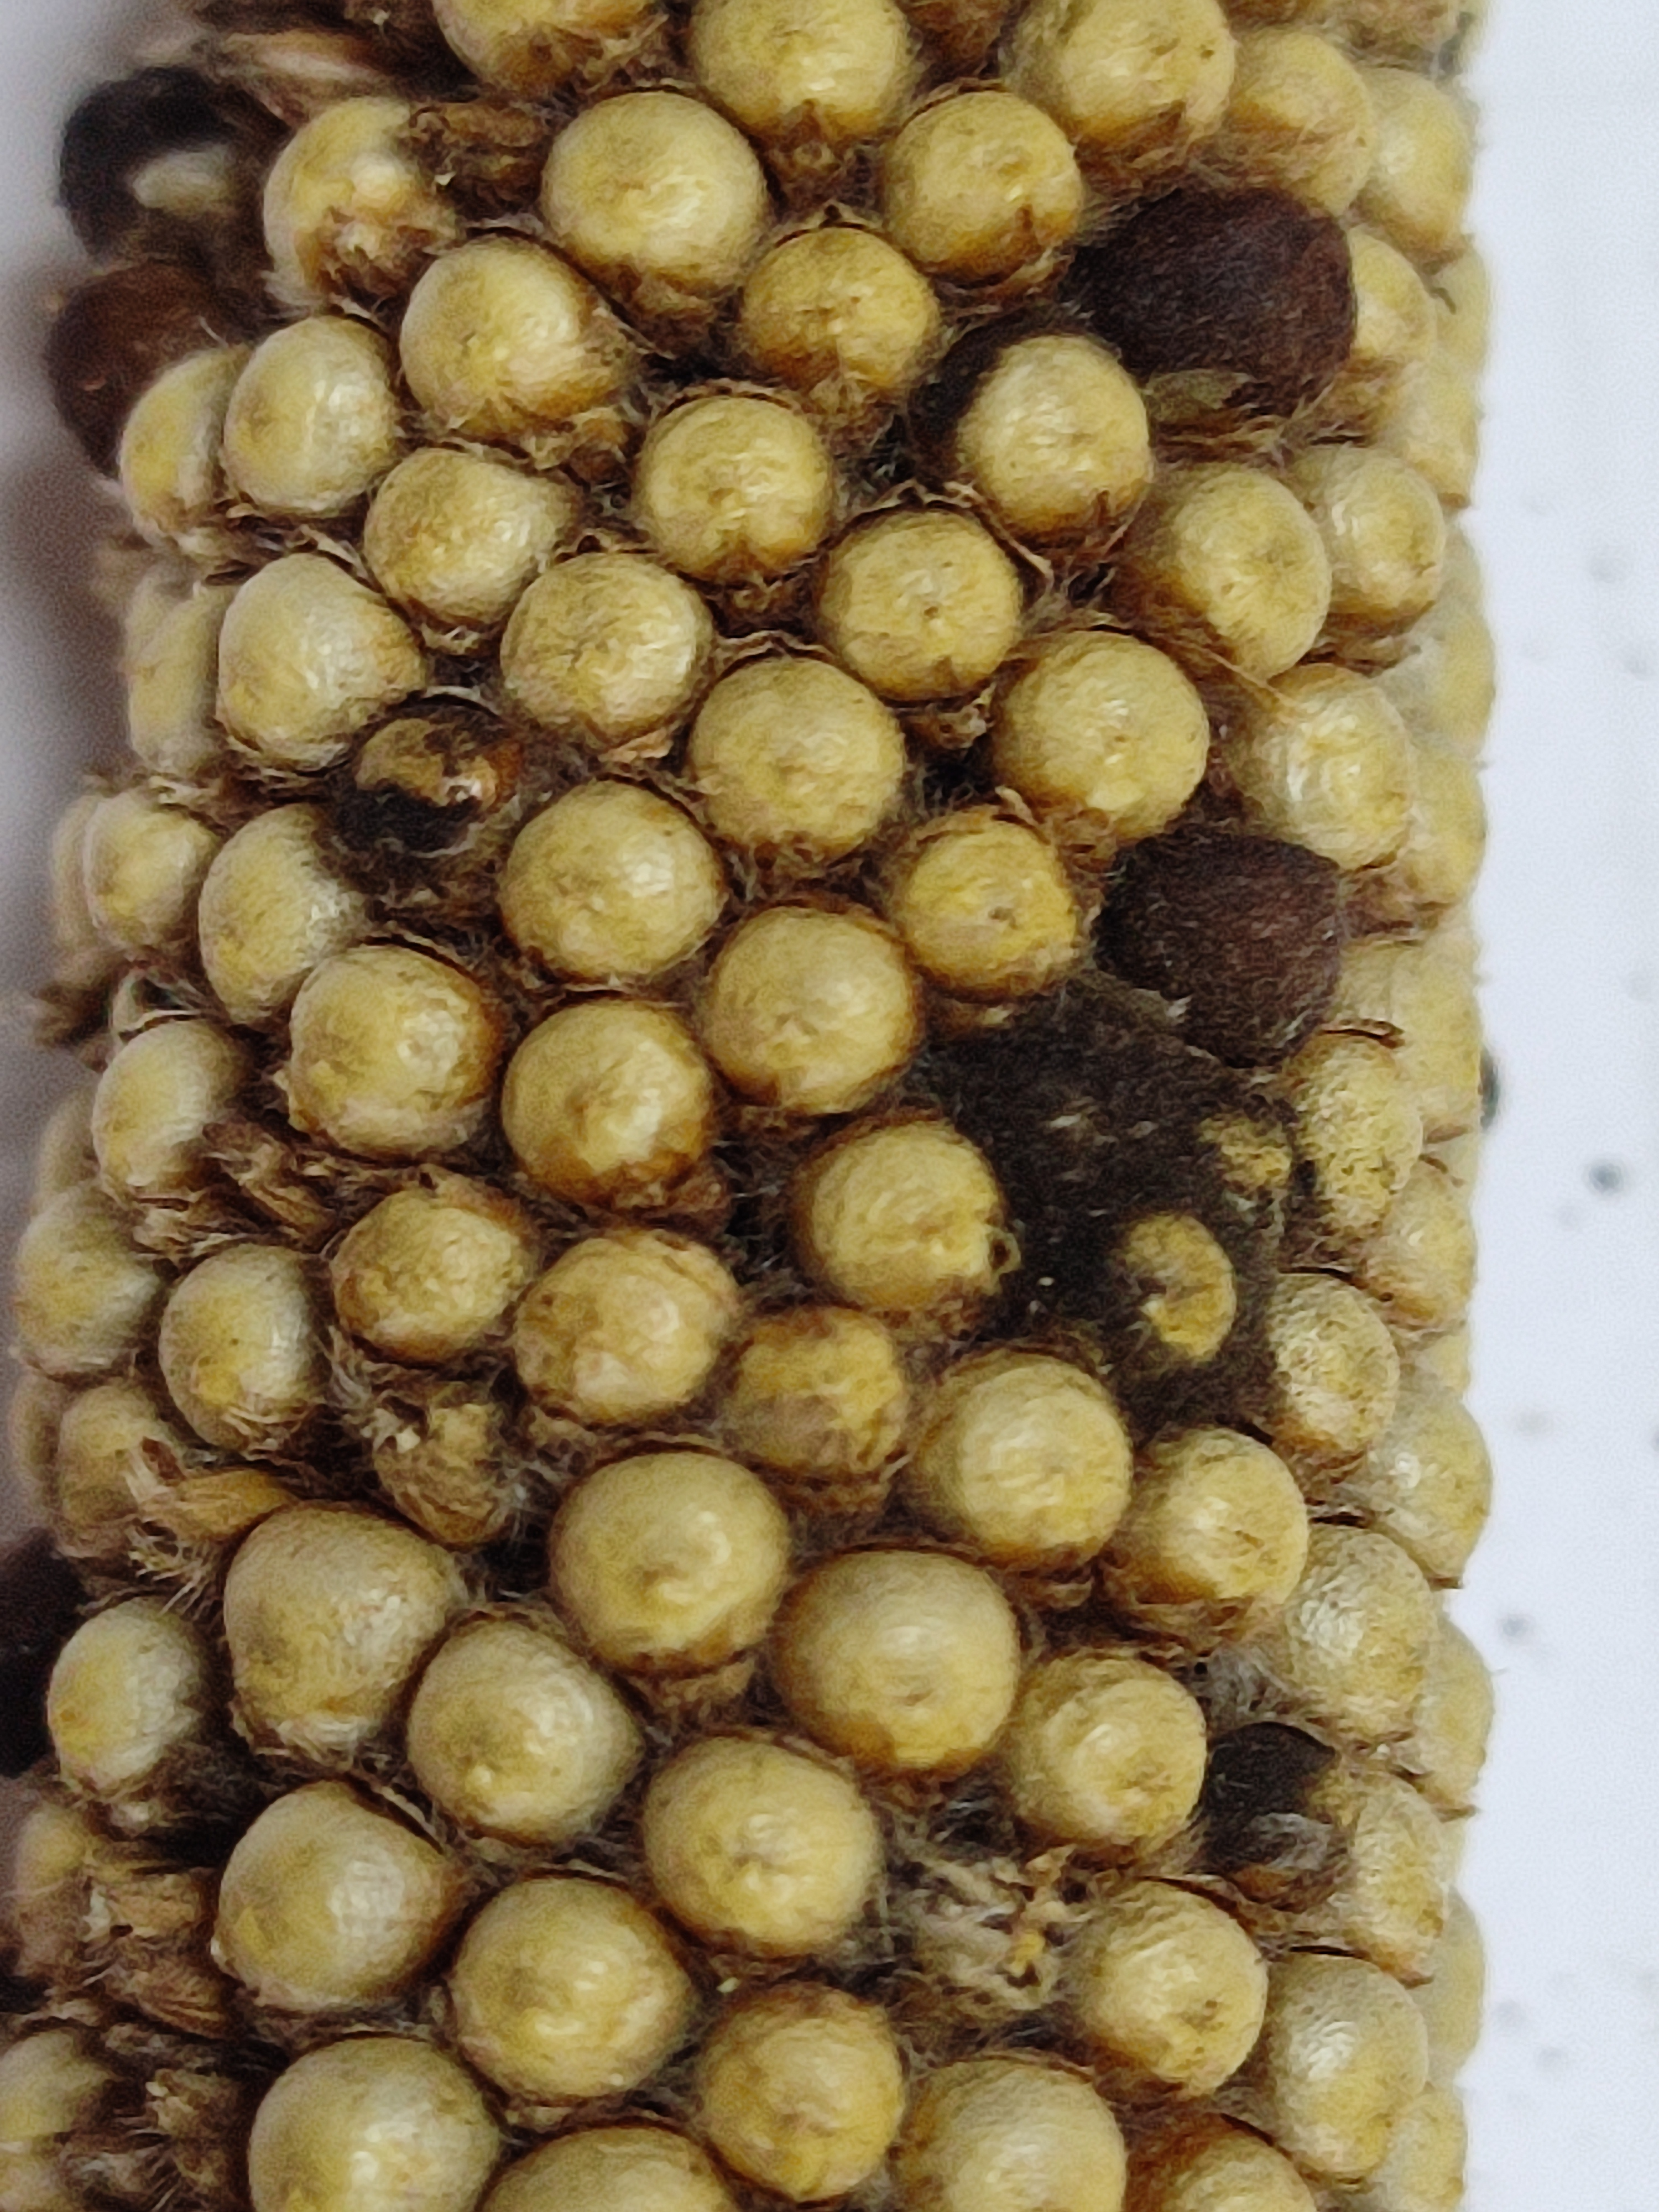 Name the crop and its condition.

pearl millet, smut
